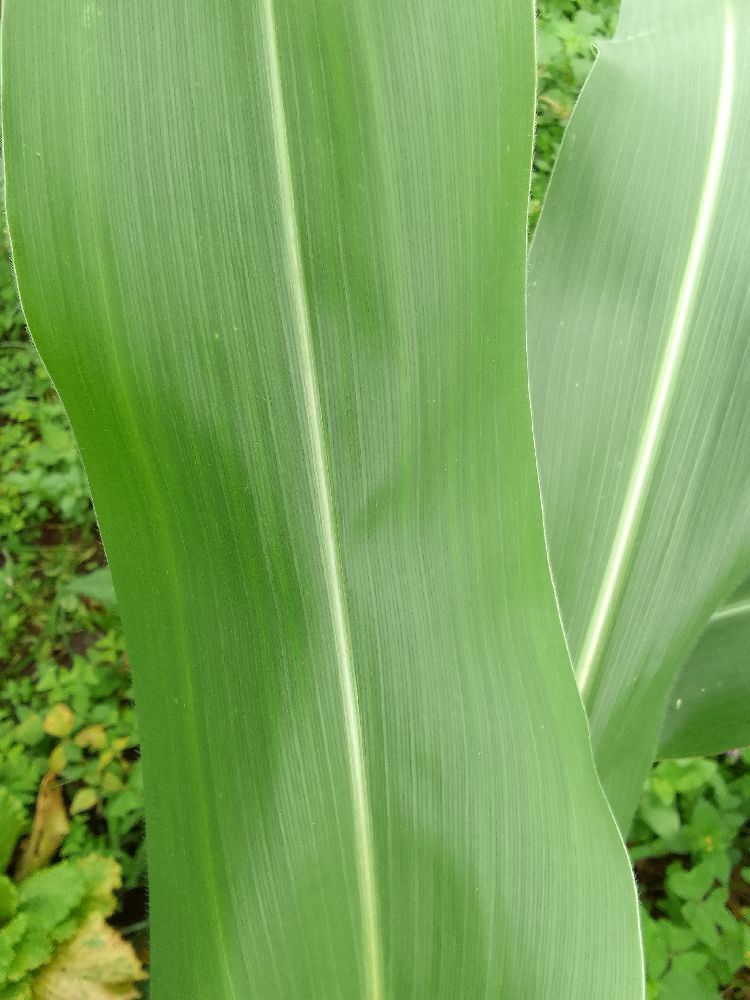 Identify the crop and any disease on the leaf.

maize, healthy
